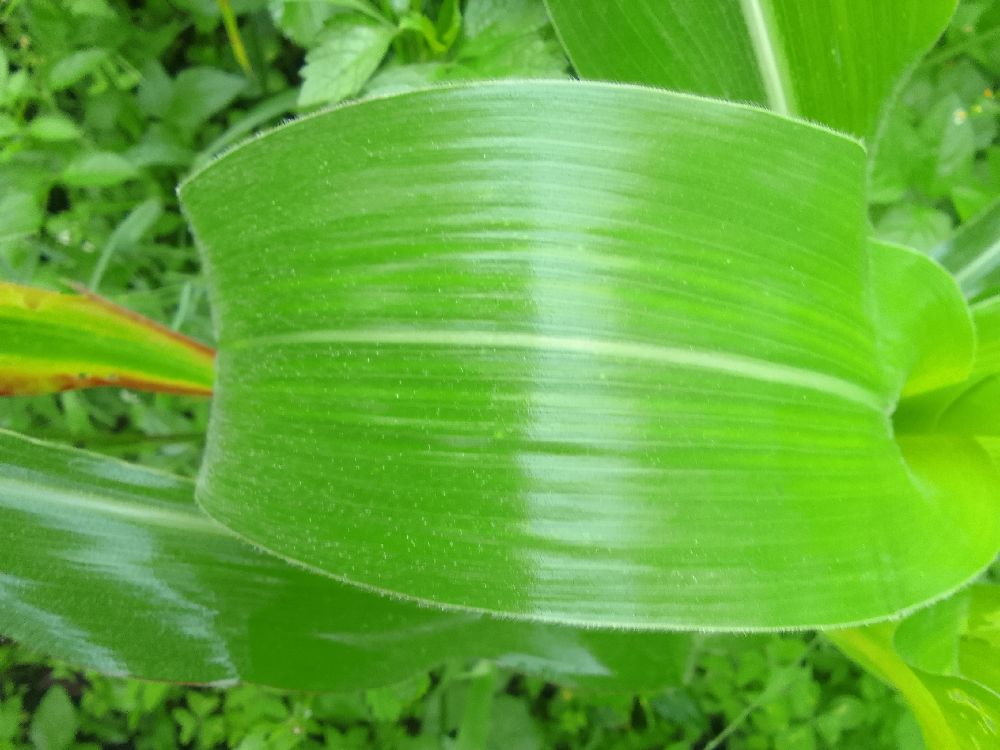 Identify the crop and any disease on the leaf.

maize, healthy
